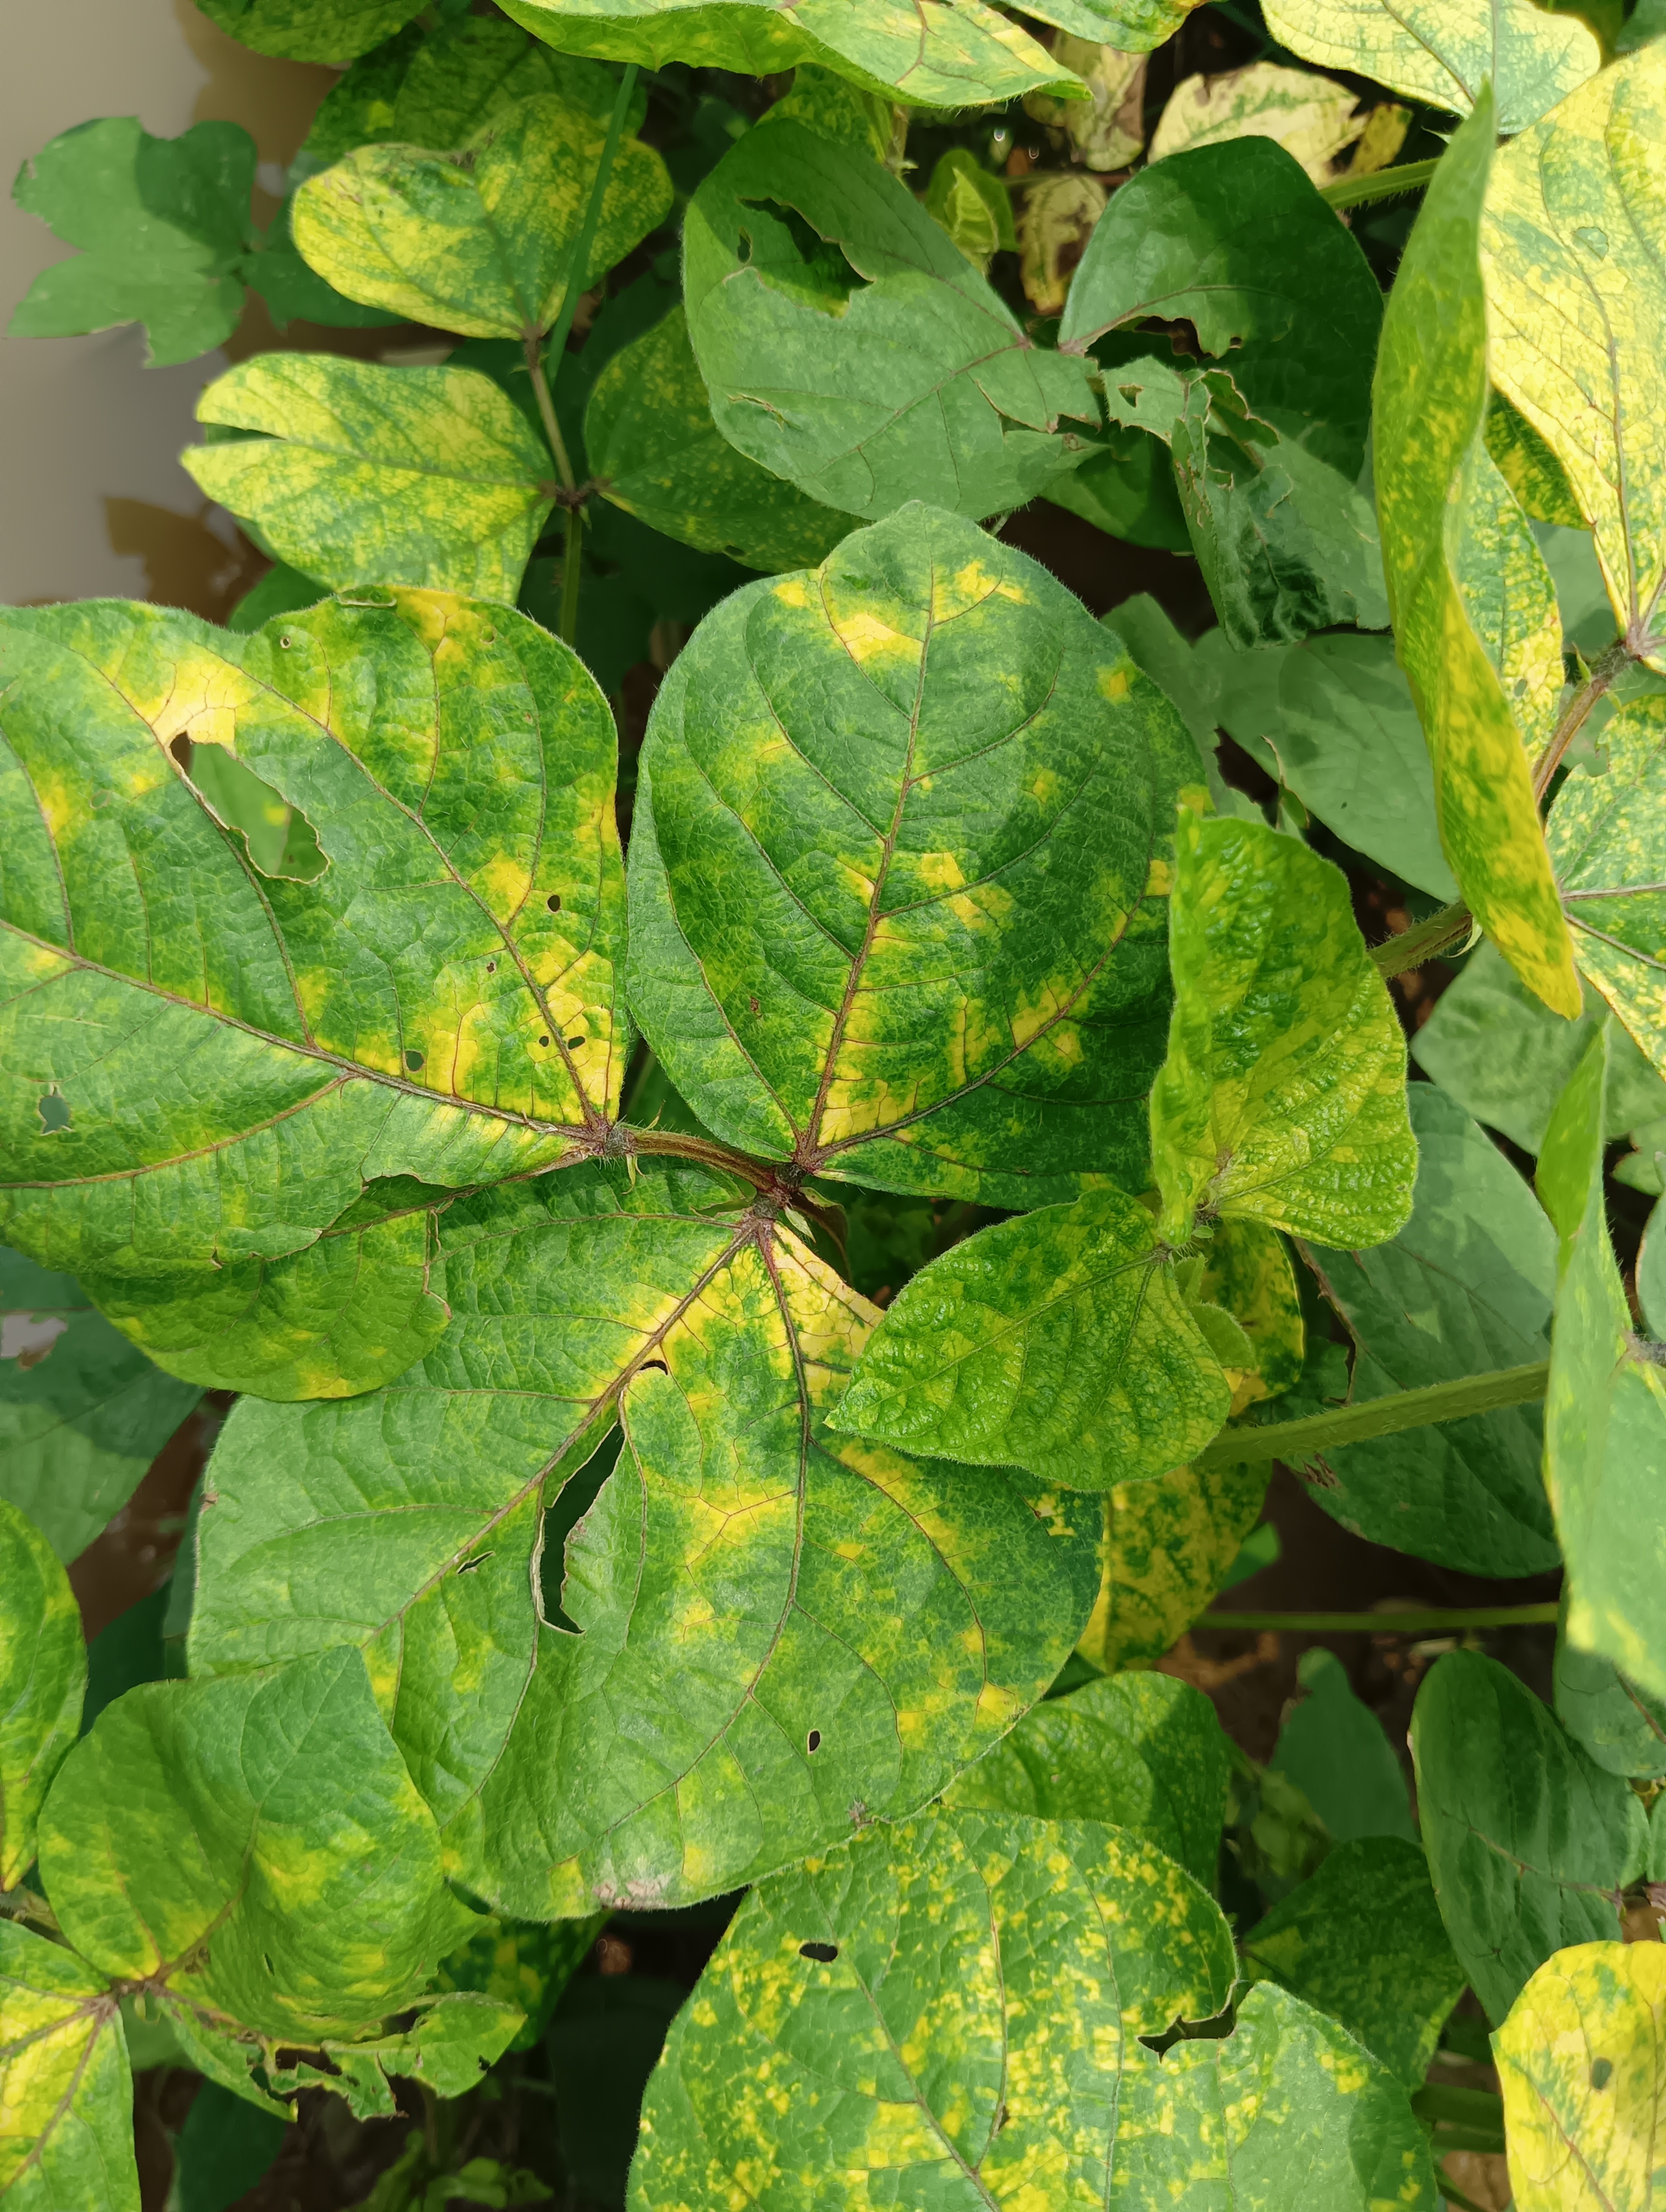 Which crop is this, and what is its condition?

mungbean, yellow mosaic
